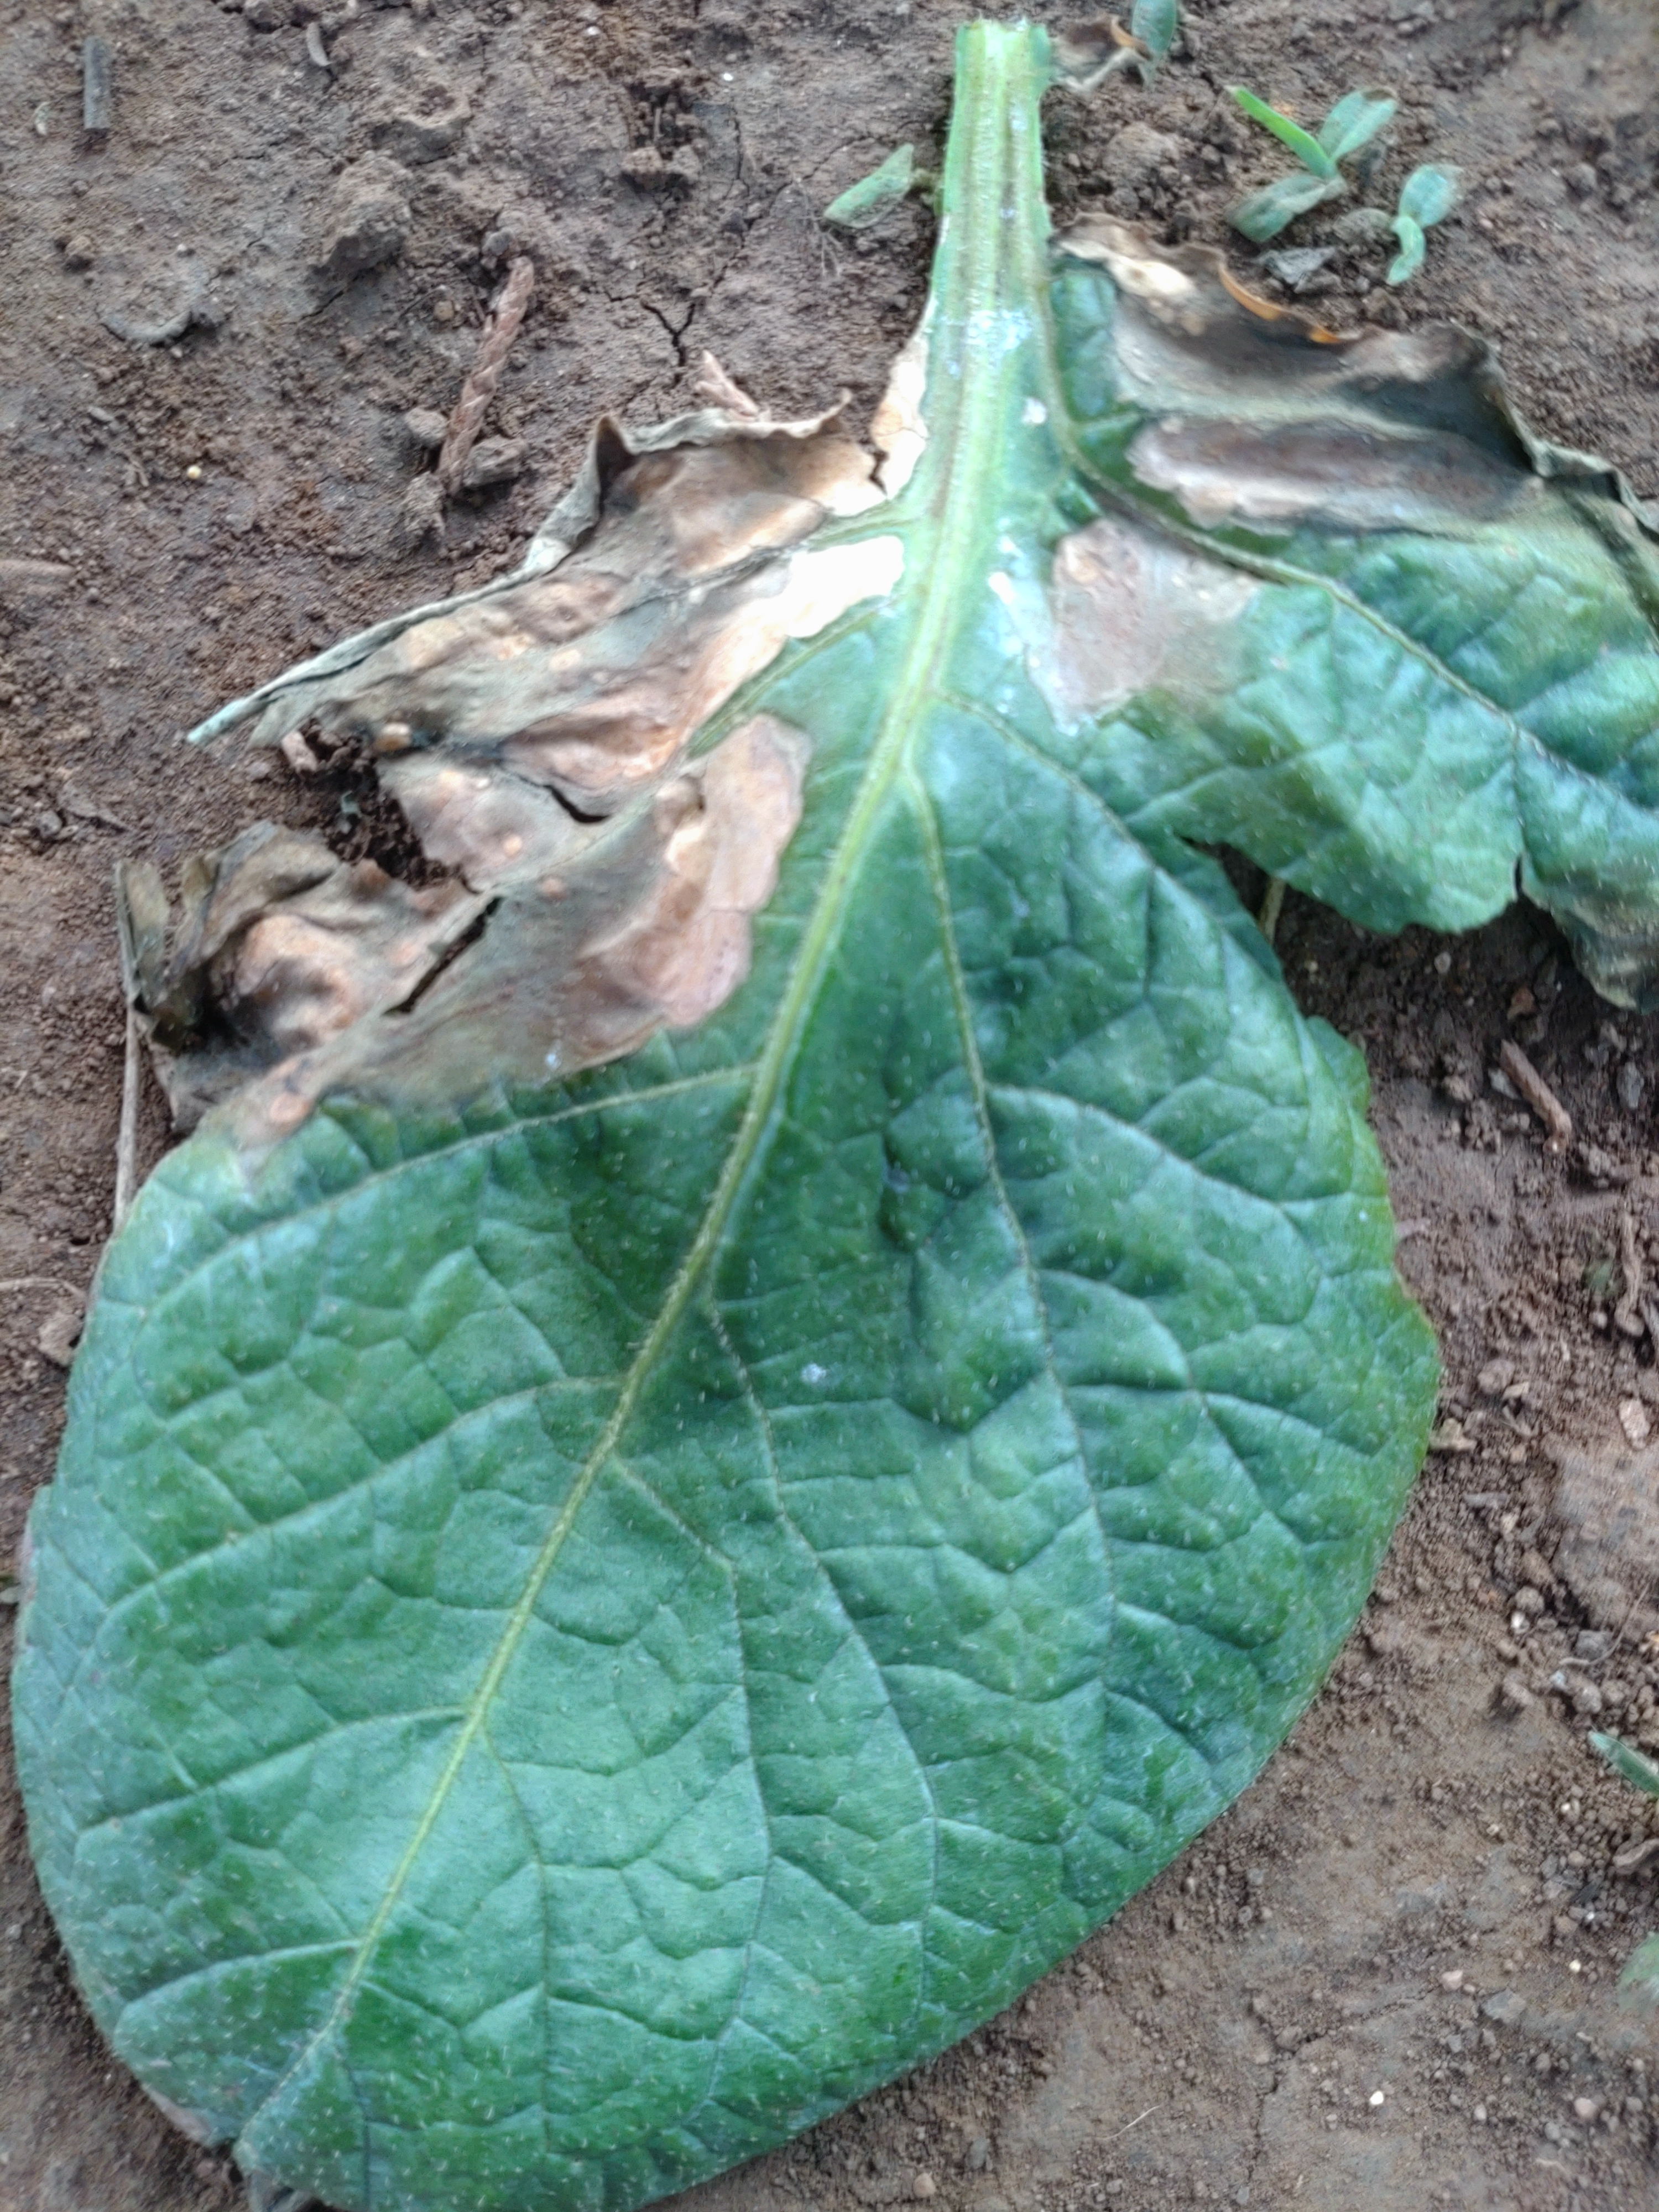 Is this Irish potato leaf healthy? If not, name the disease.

early blight
